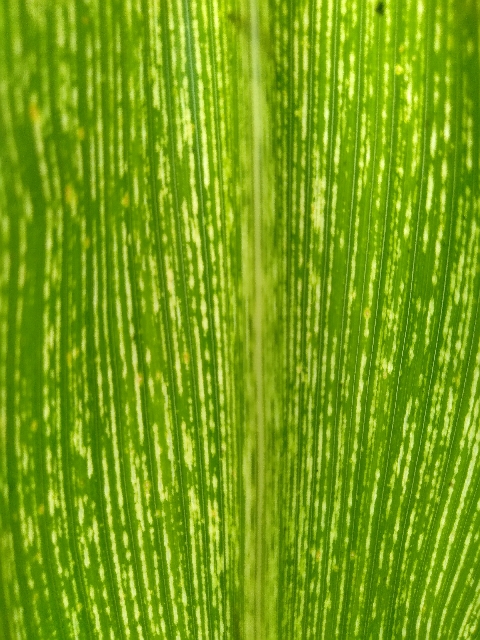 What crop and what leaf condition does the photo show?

maize, maize streak virus
